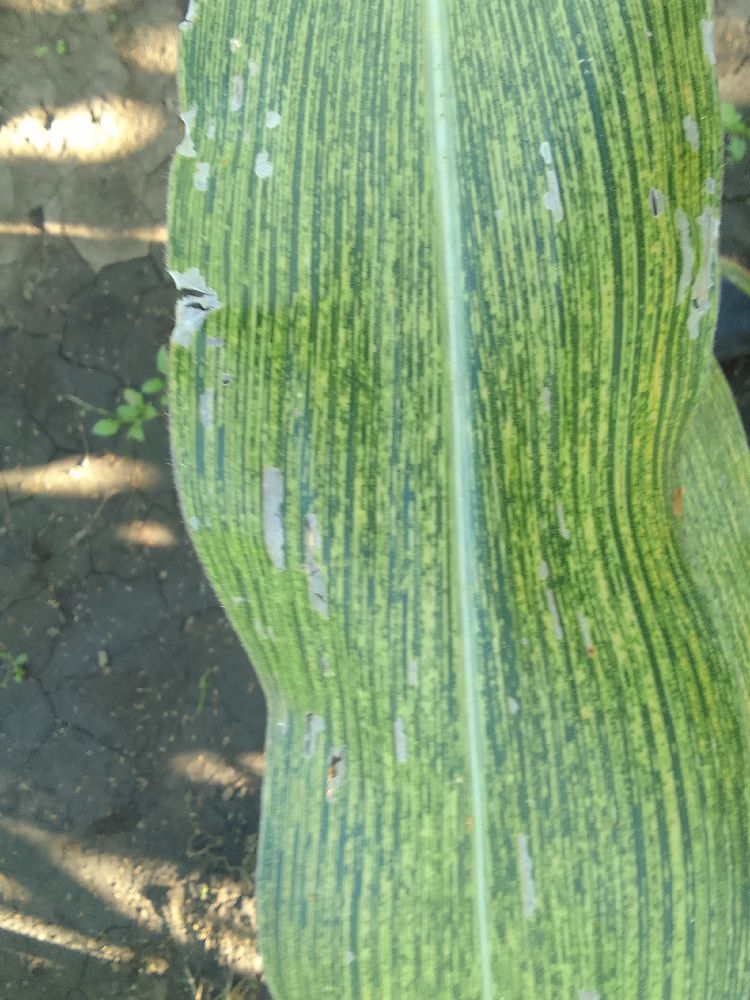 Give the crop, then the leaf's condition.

maize, maize streak virus
